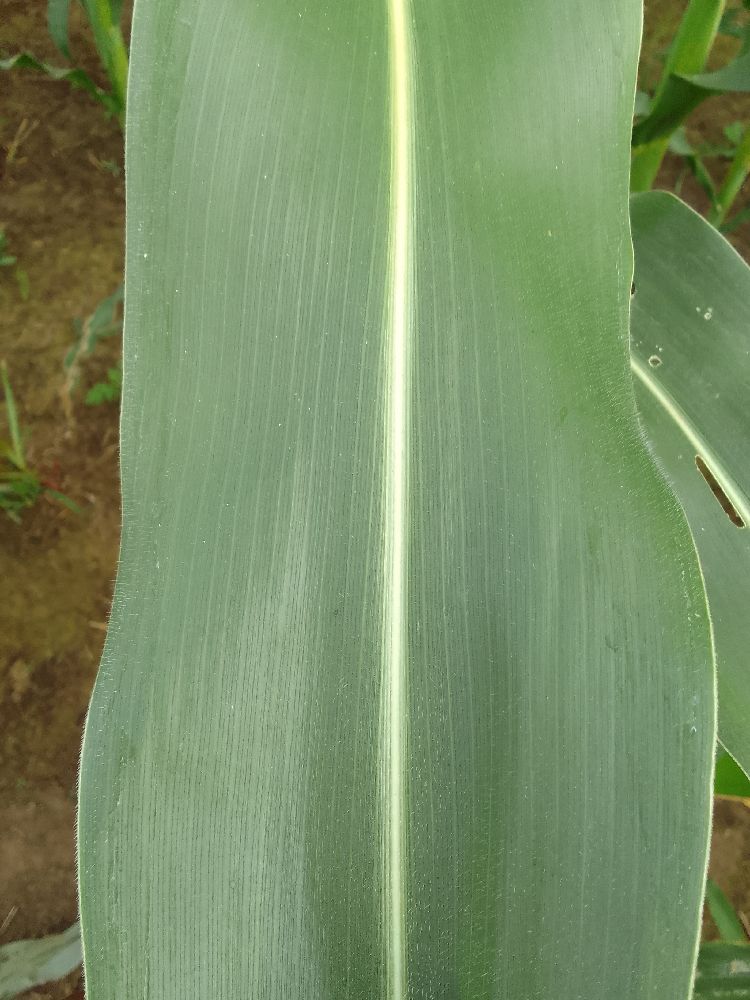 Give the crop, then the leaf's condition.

maize, healthy
